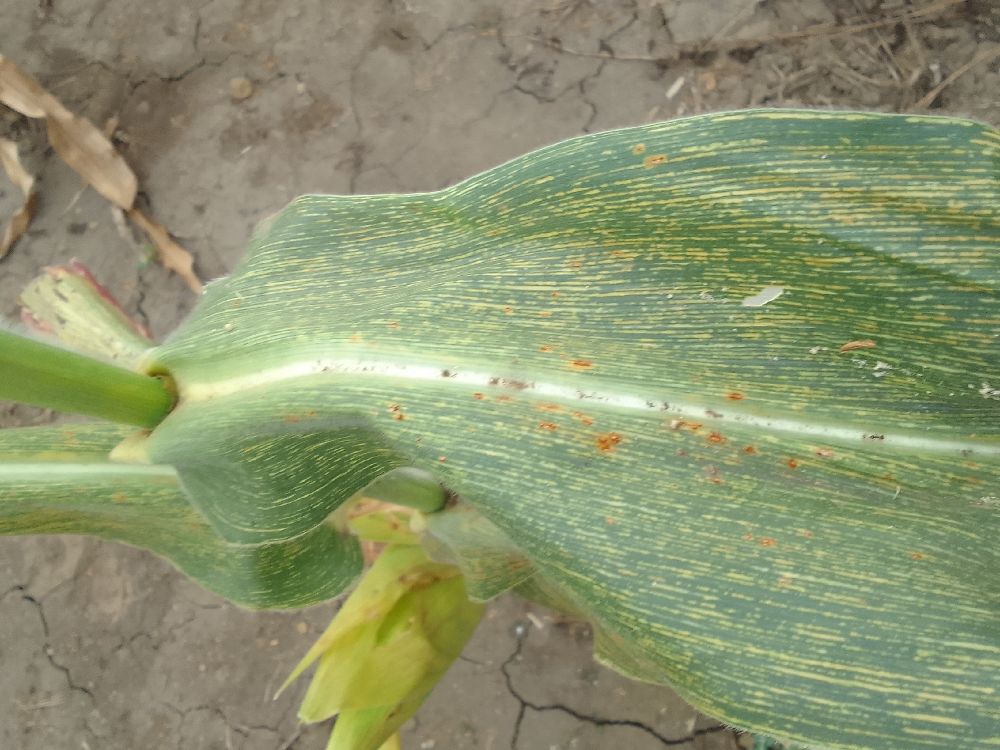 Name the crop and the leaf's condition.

maize, maize streak virus
